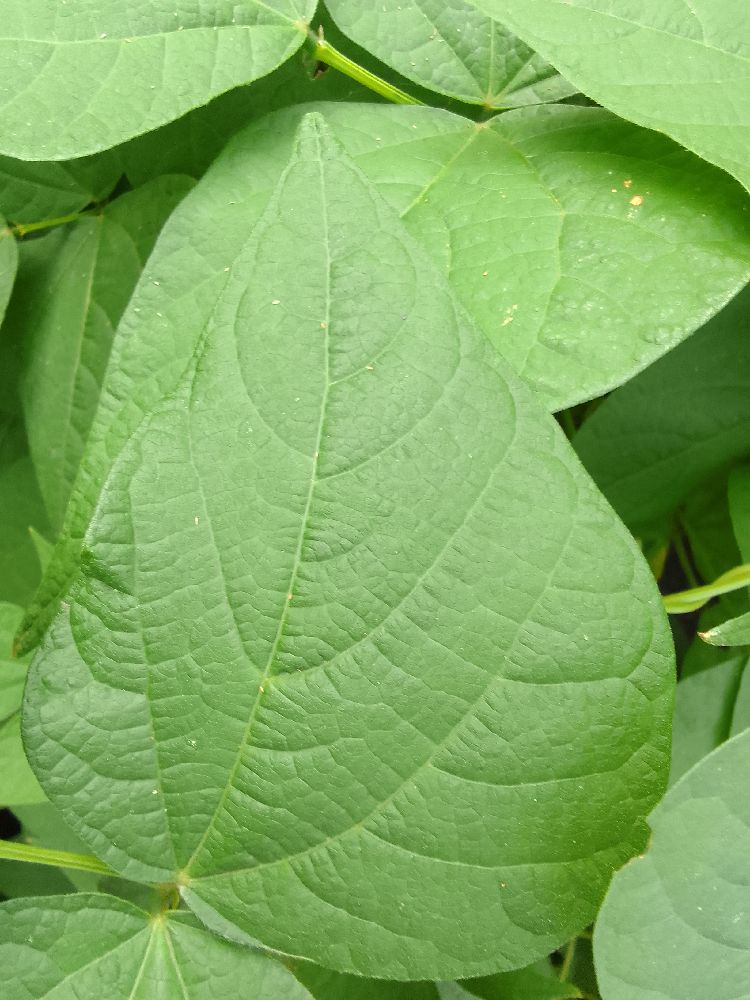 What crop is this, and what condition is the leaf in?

common bean, healthy
